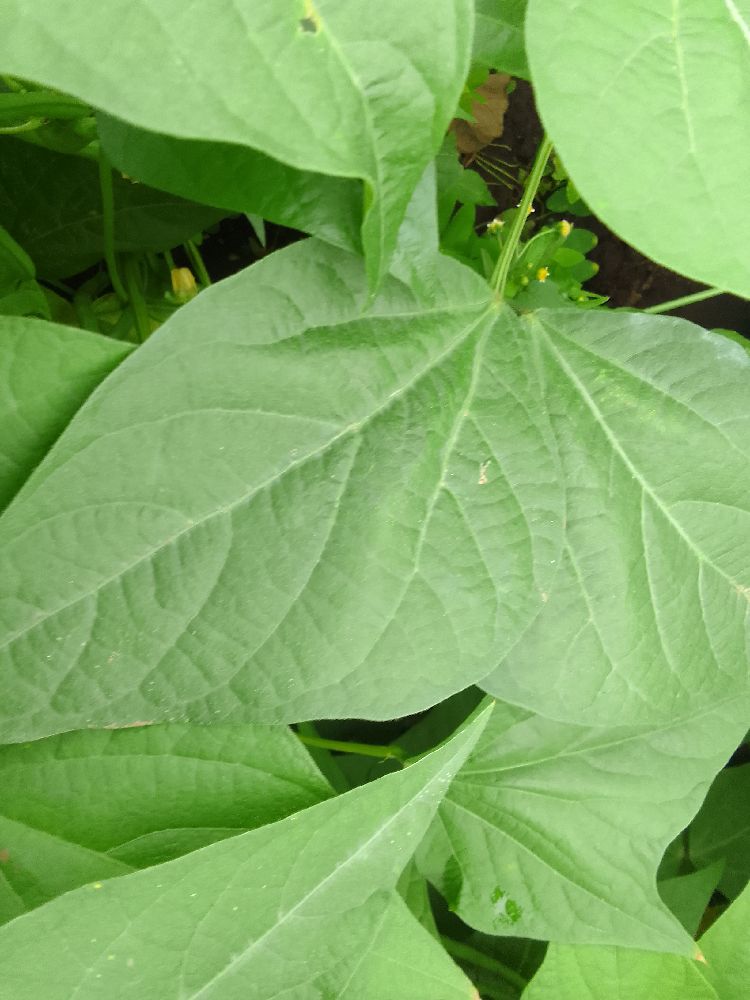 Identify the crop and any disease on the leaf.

common bean, healthy
